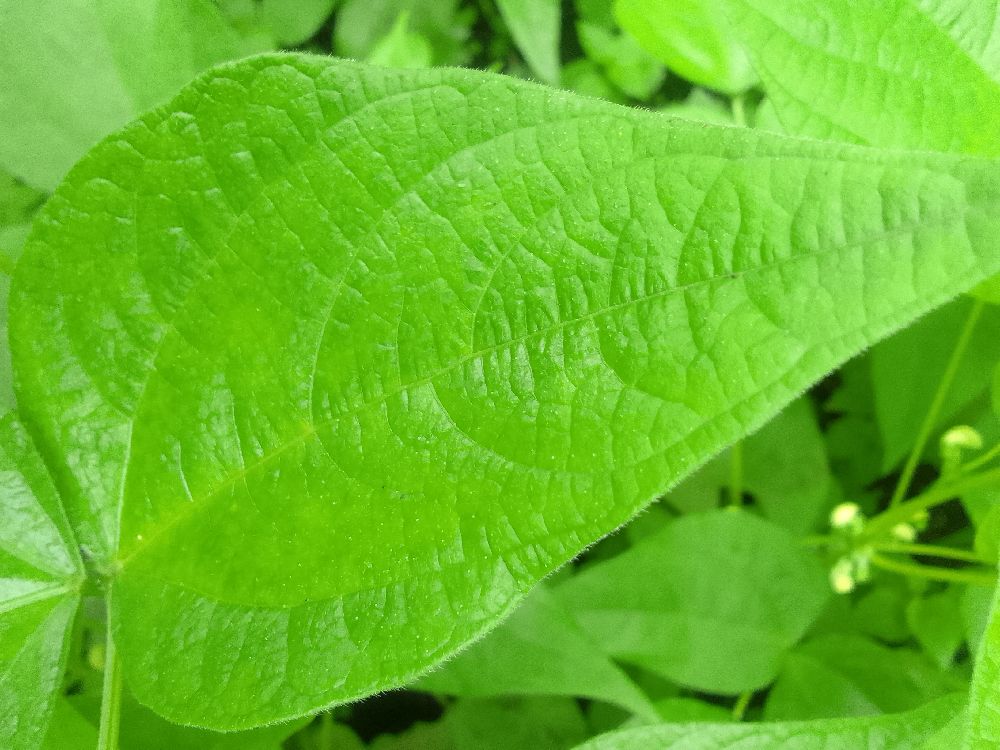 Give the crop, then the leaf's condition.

common bean, healthy
